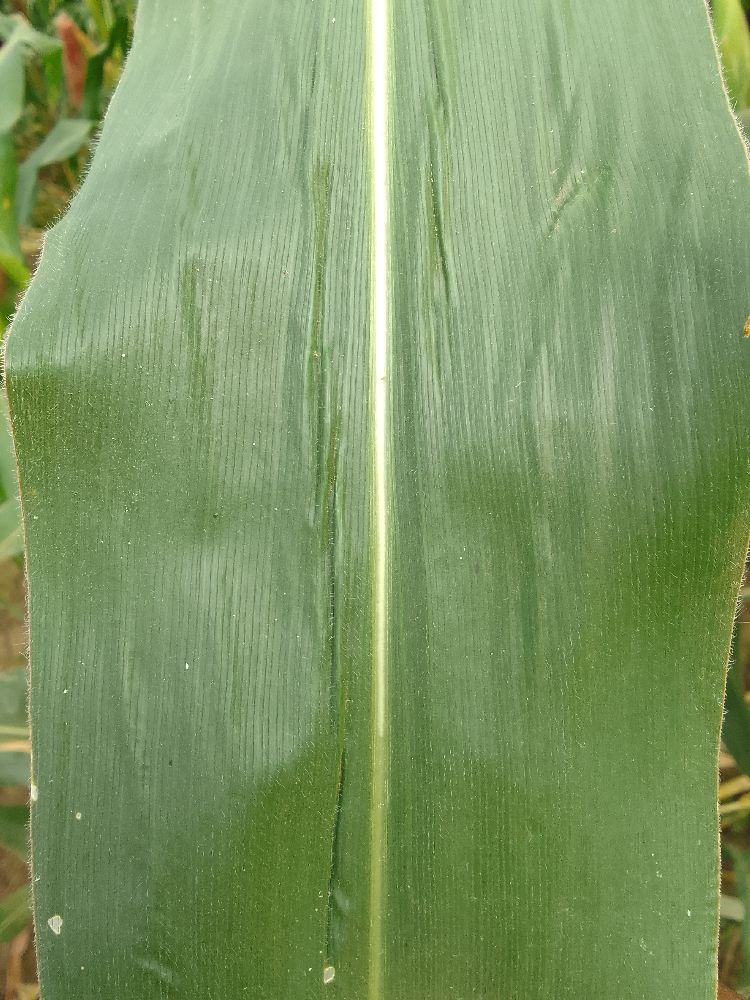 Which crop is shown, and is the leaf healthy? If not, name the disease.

maize, healthy
